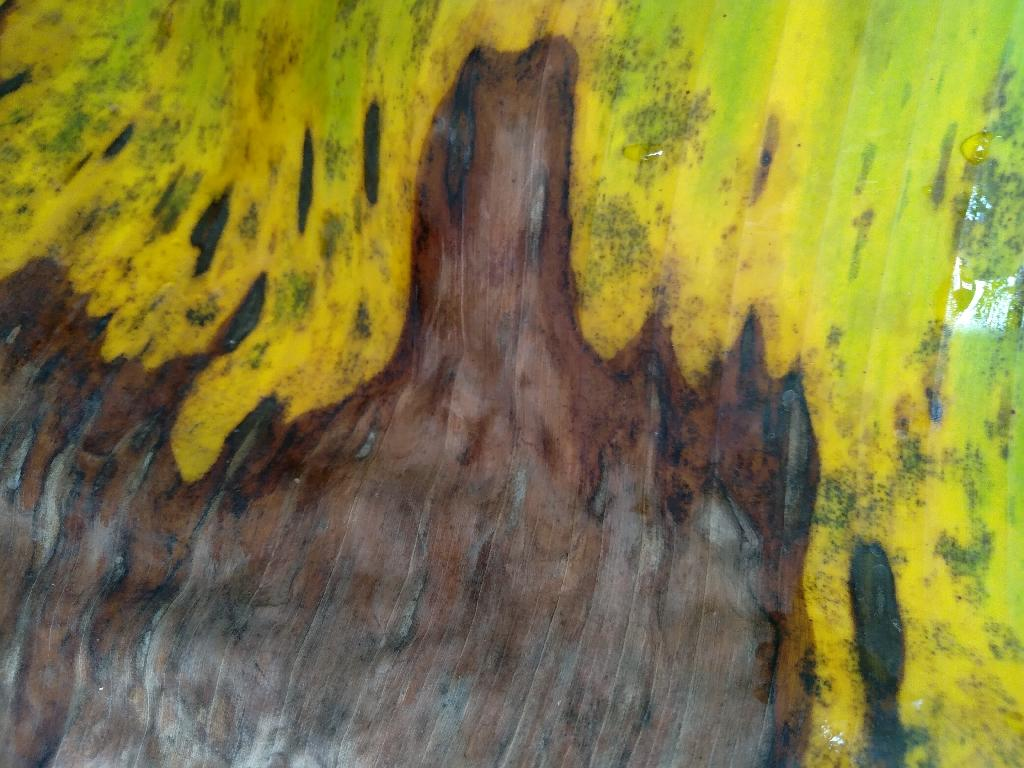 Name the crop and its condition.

banana, black sigatoka
